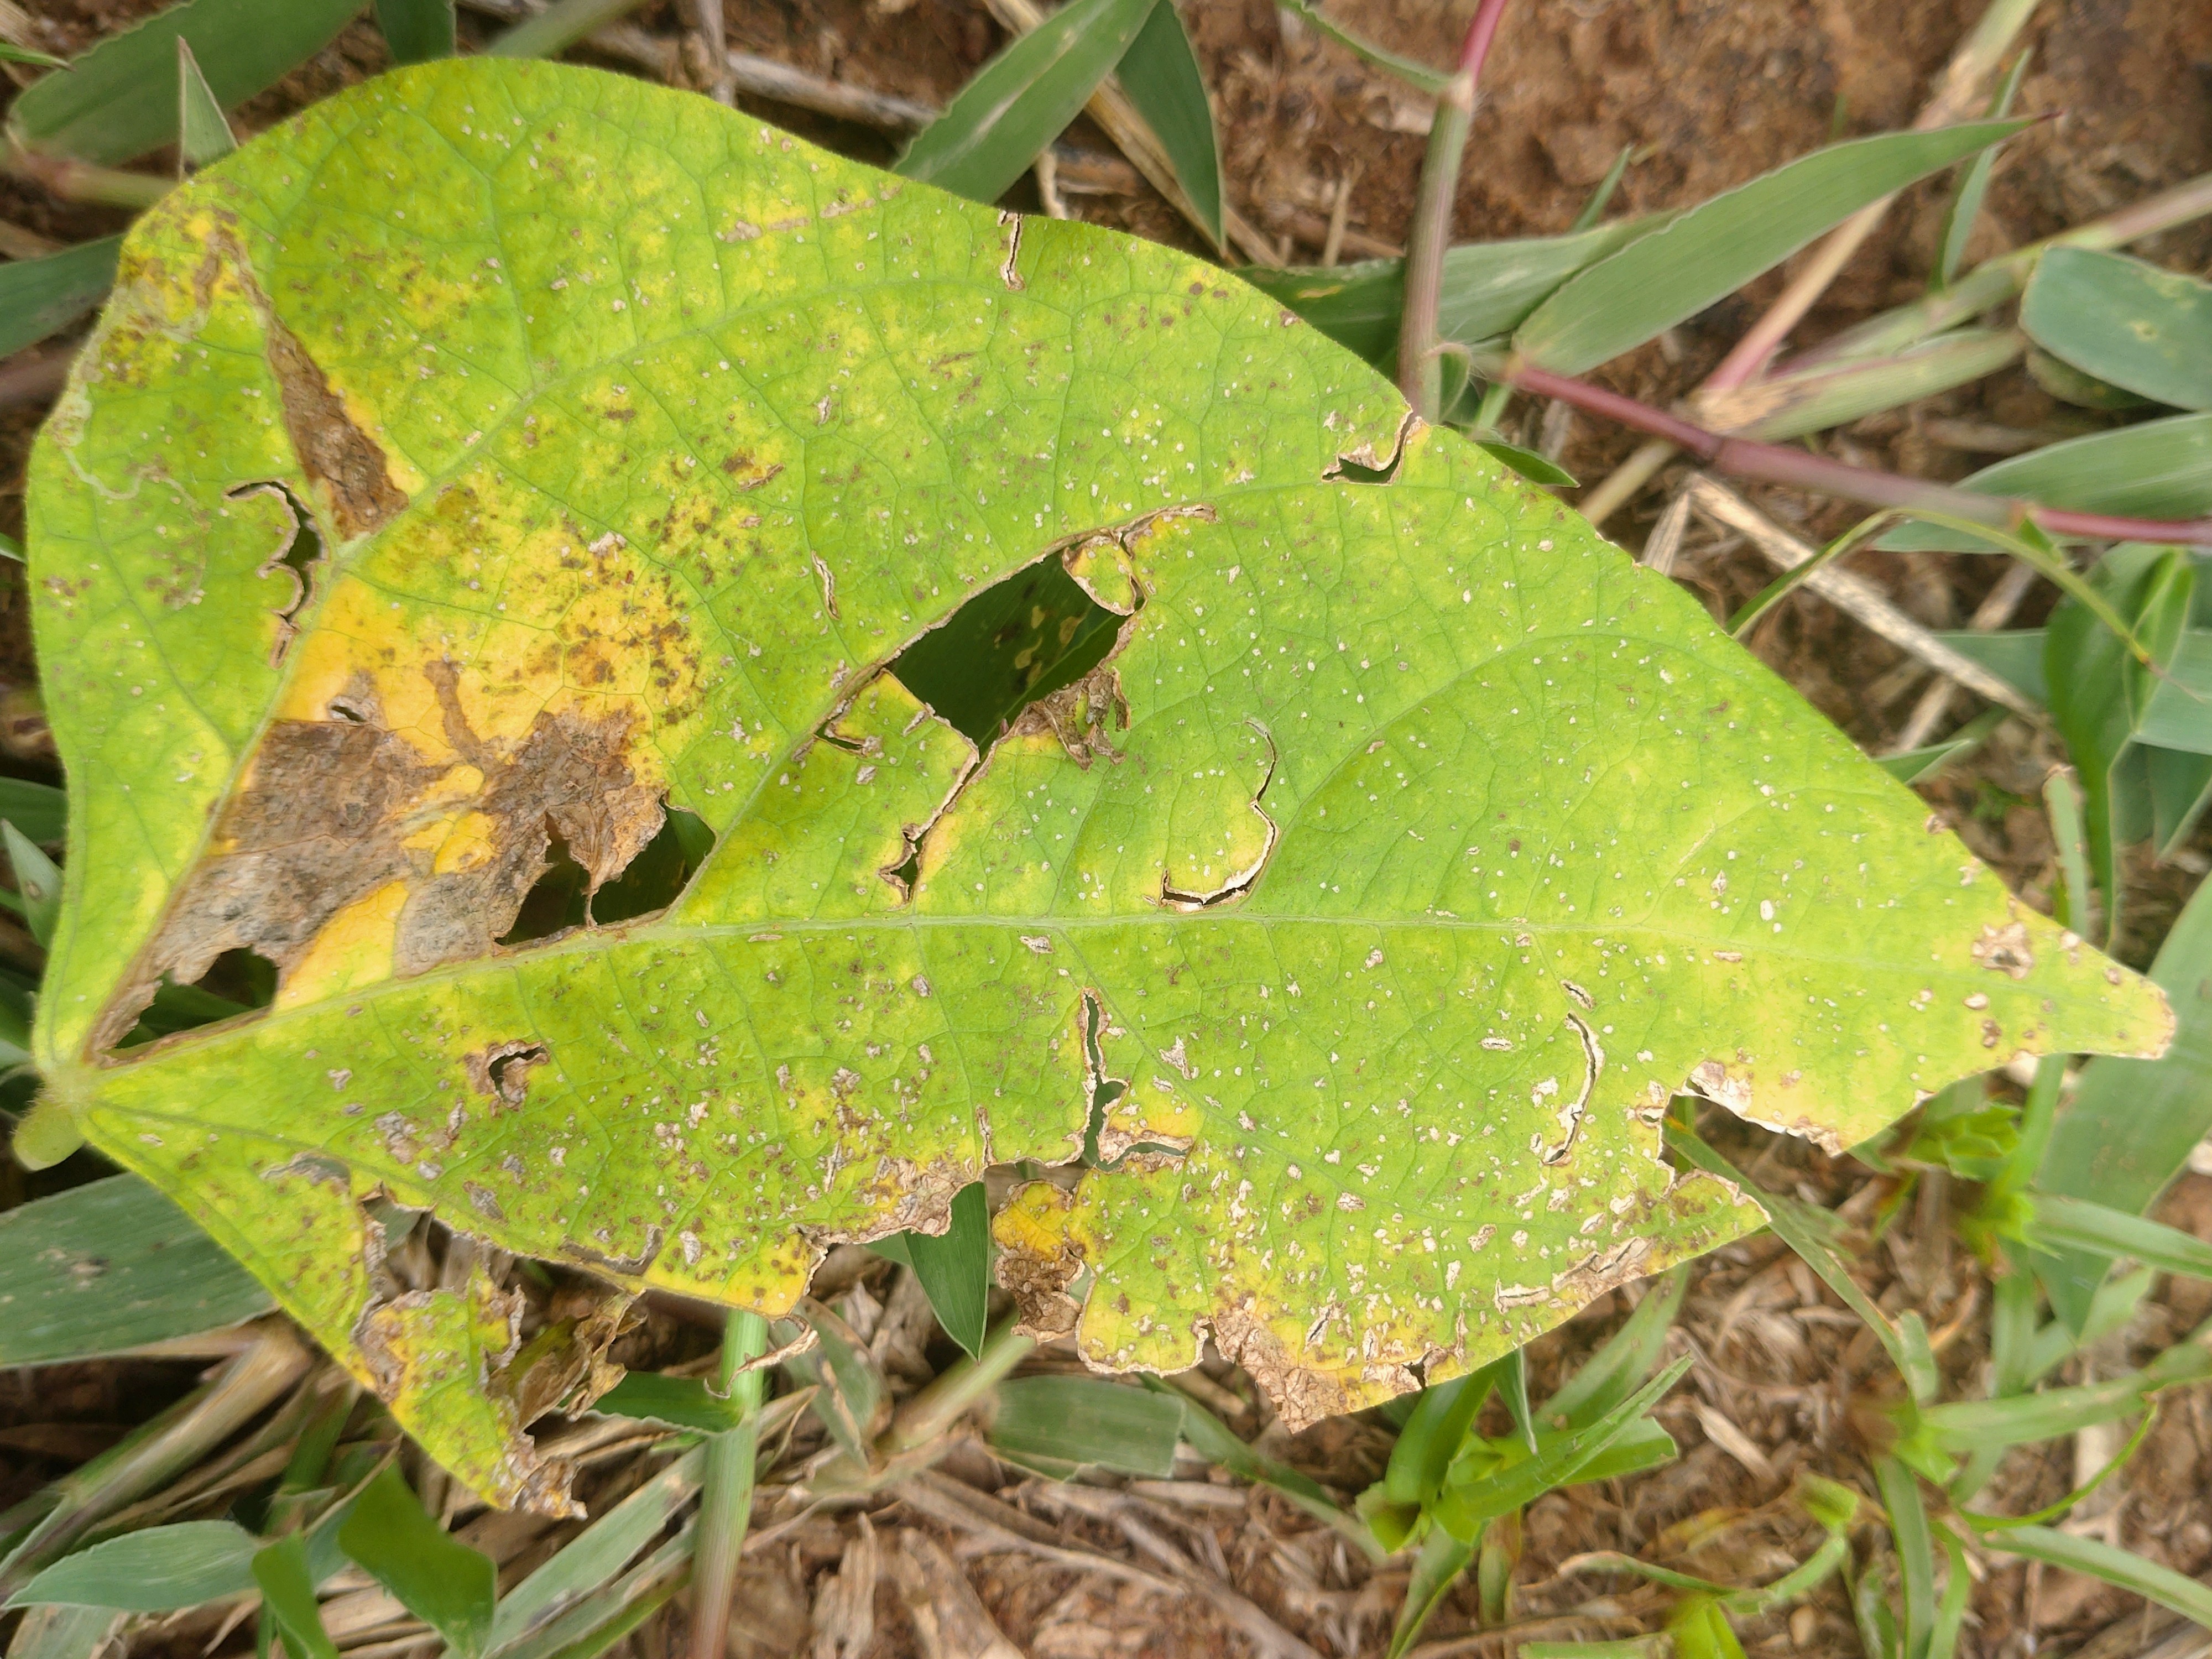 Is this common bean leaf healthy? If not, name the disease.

rust
